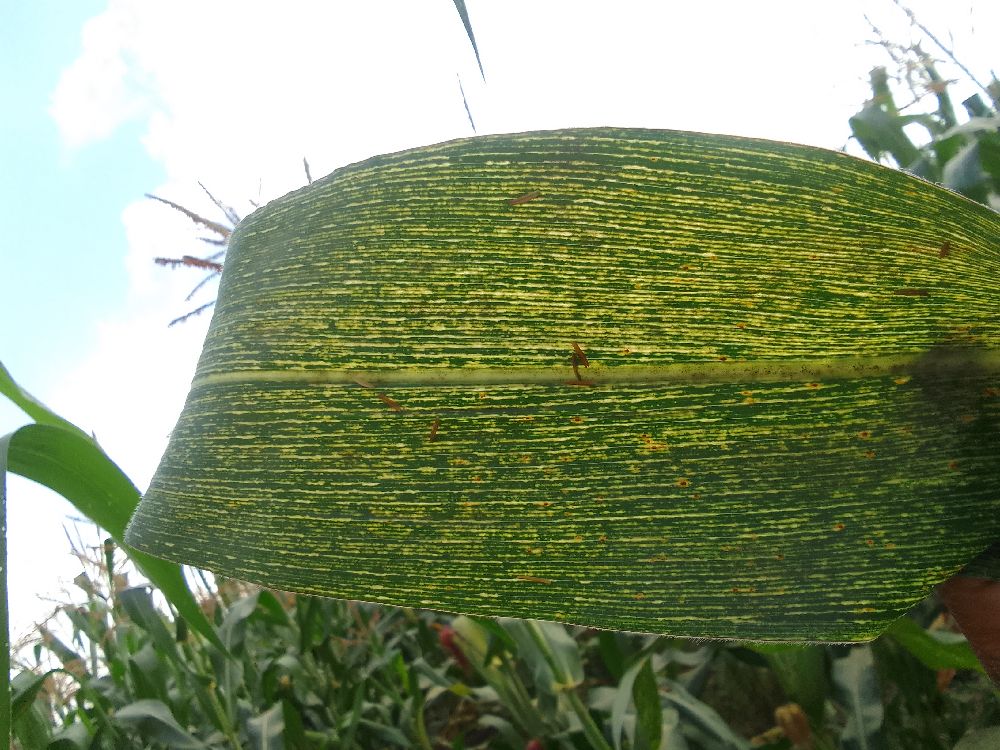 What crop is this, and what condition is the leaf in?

maize, maize streak virus
